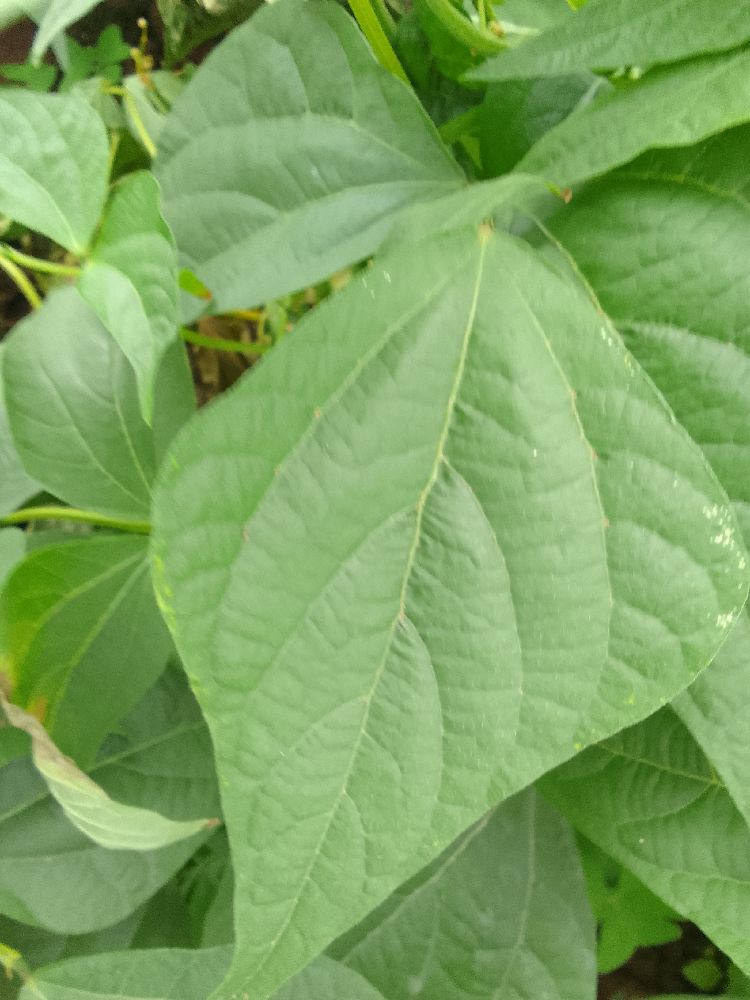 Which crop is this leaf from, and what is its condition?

common bean, healthy
